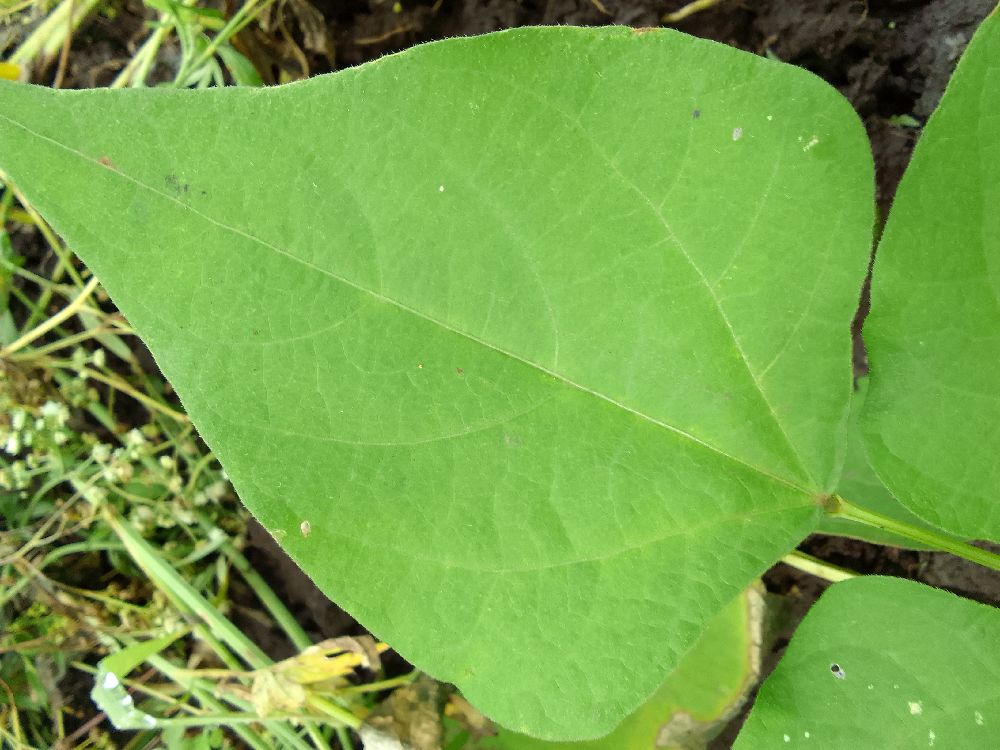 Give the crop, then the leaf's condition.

common bean, healthy
